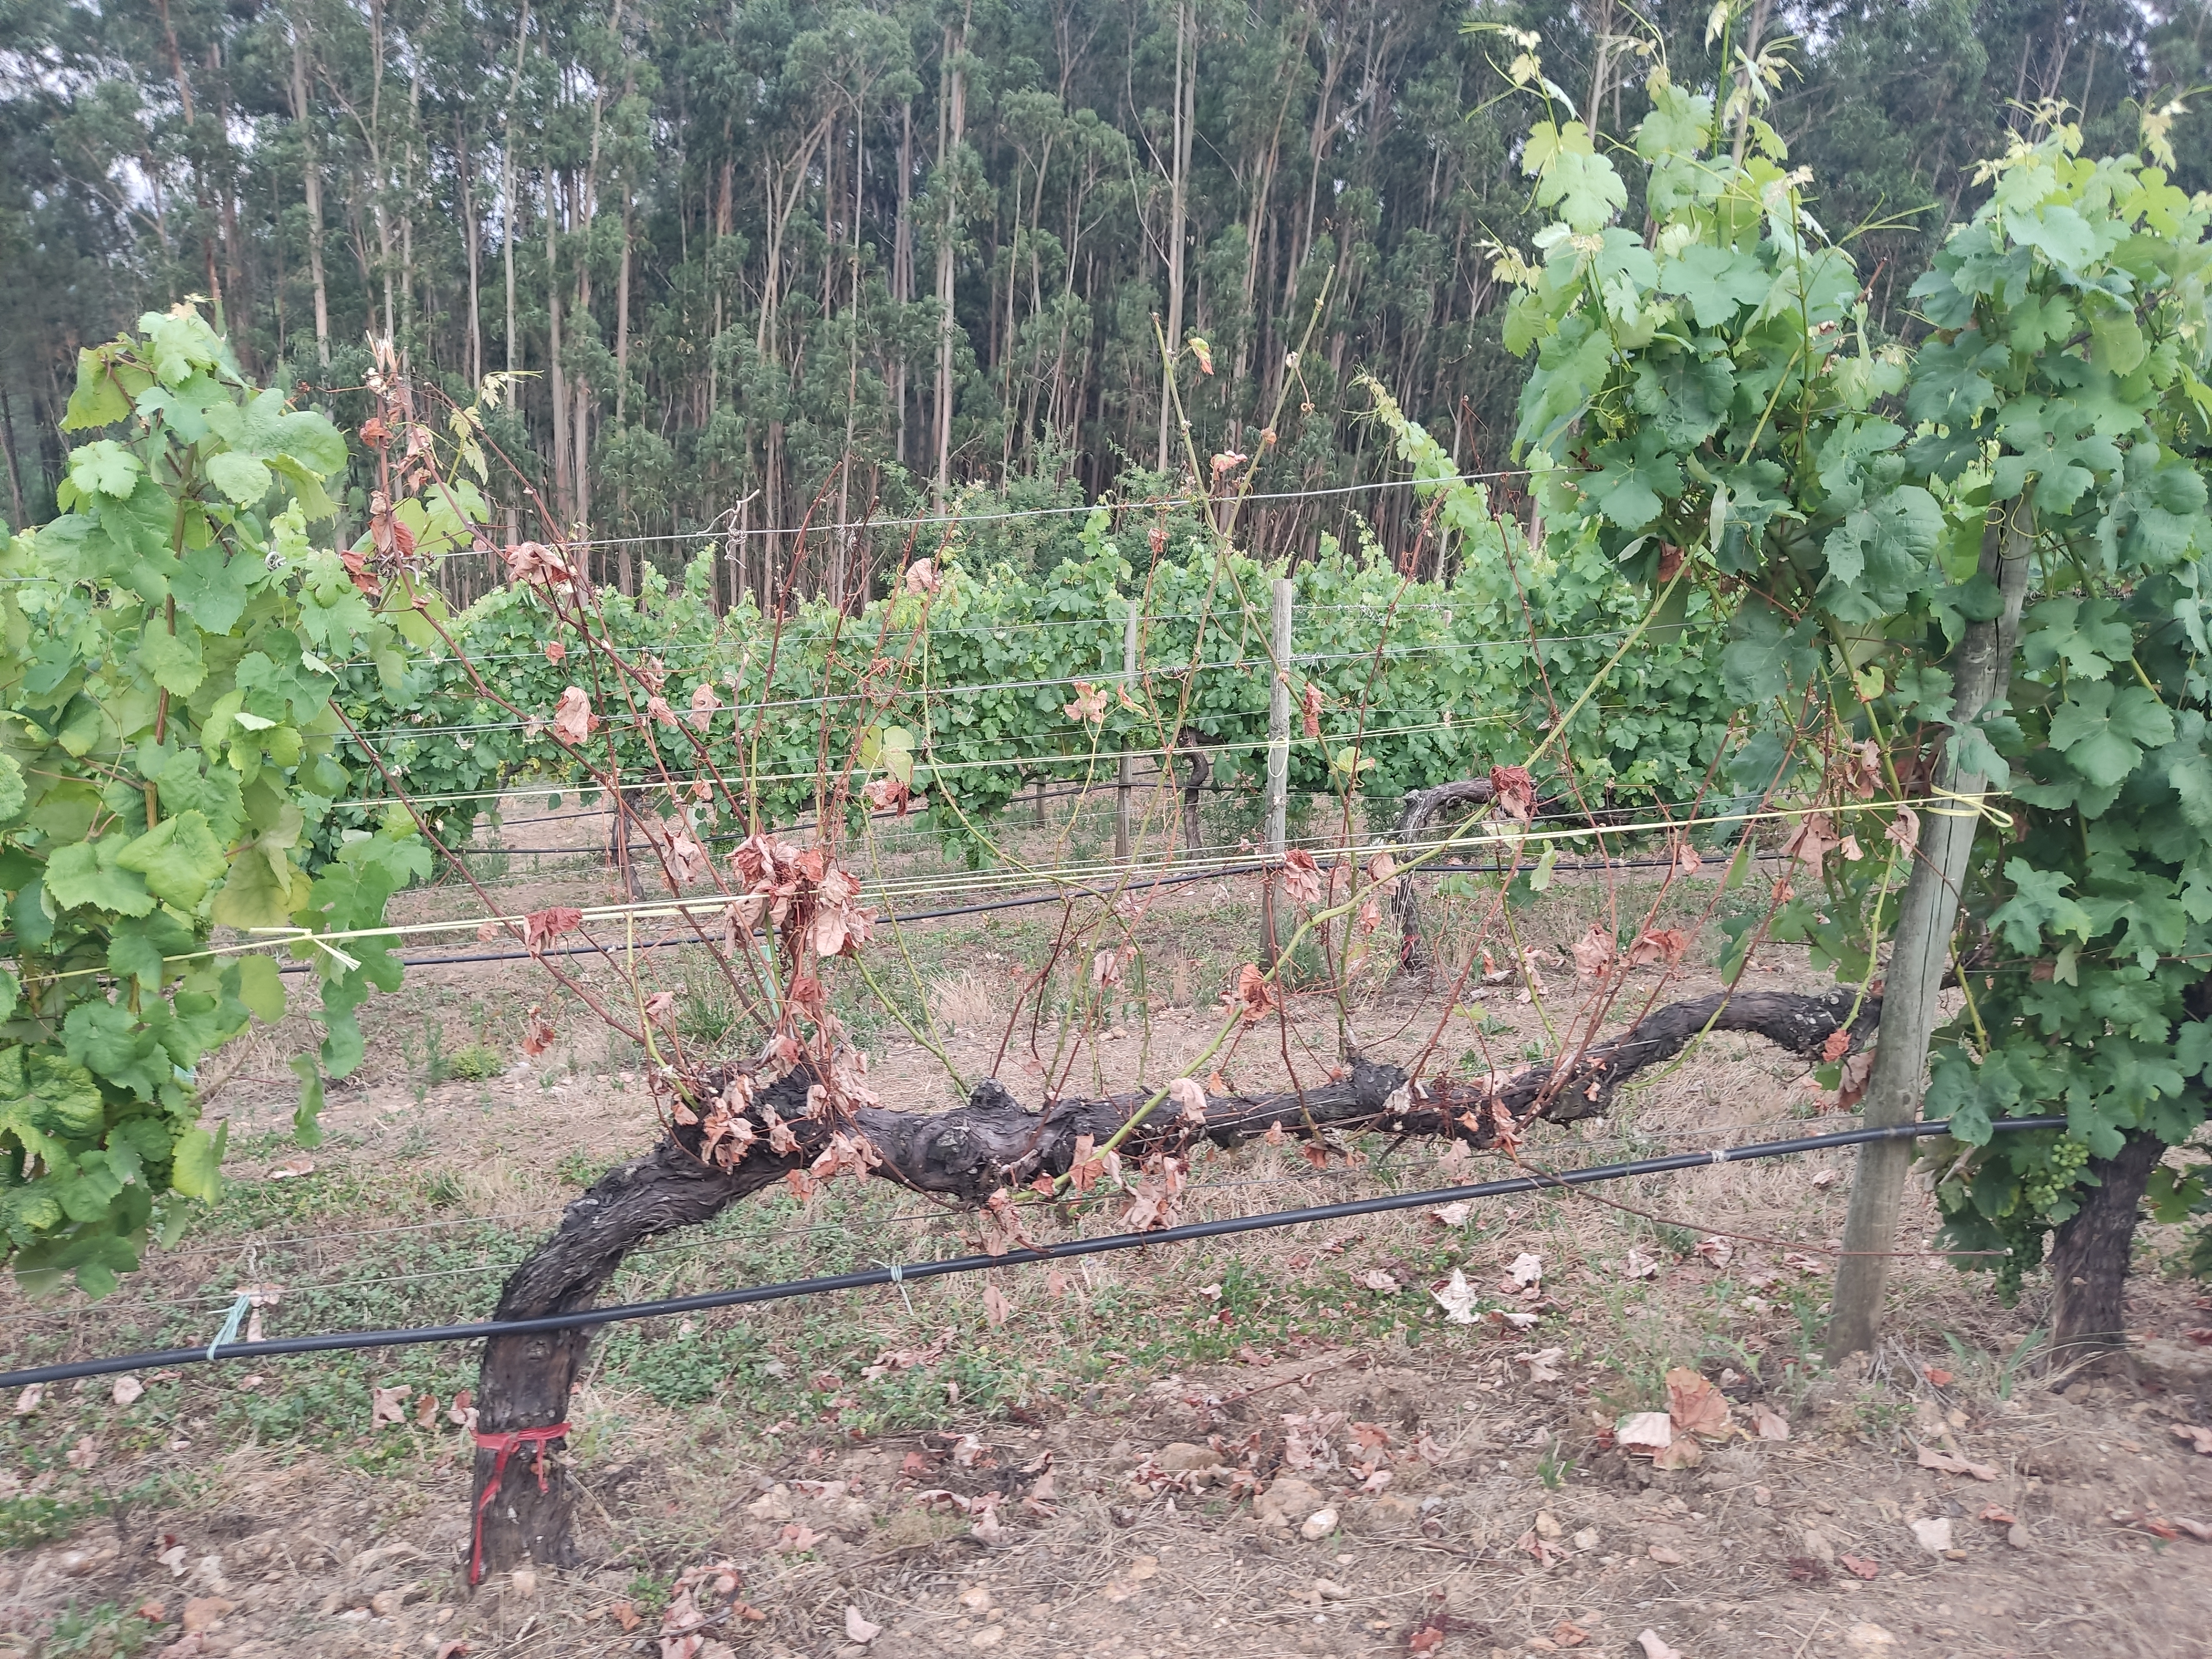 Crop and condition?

grapevine, affected by esca disease
